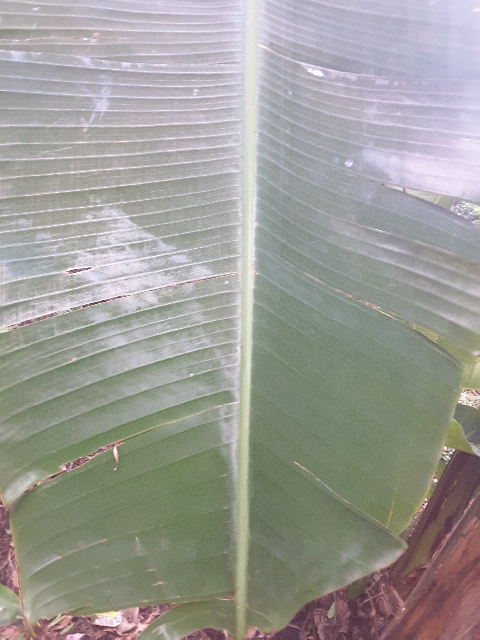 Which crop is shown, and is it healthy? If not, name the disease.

banana, healthy
